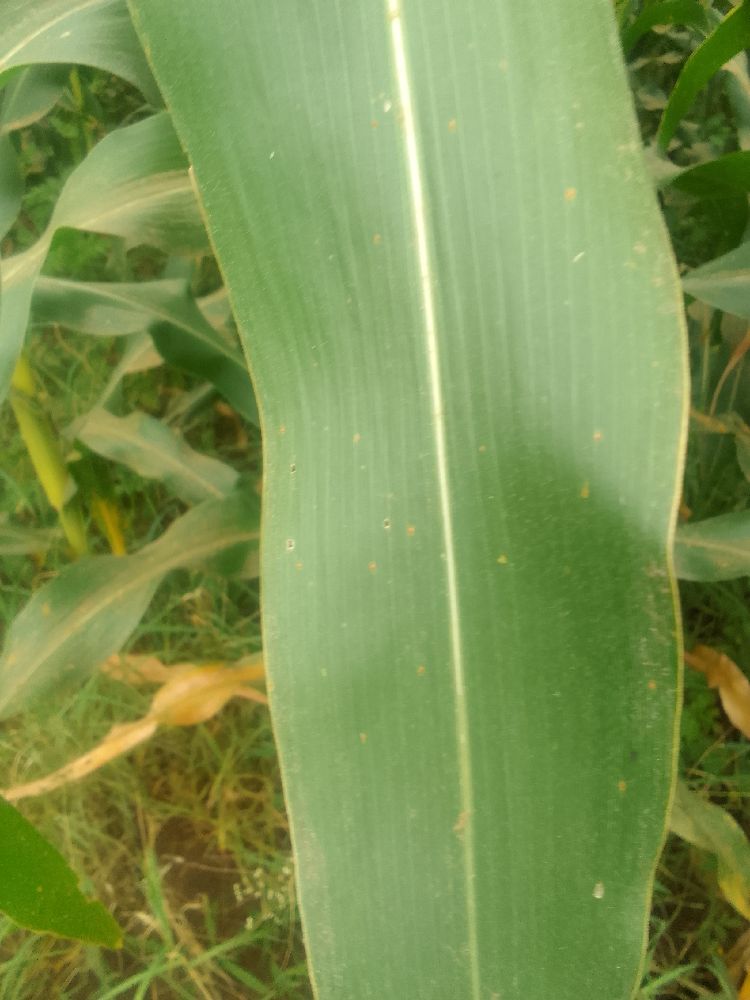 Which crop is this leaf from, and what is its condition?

maize, healthy
